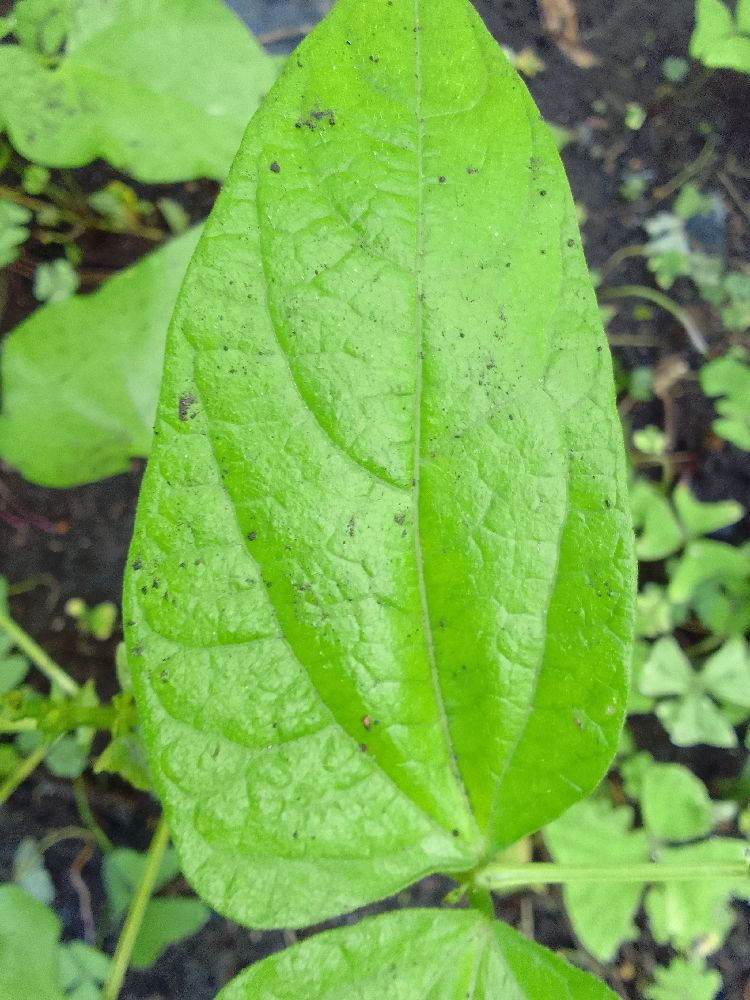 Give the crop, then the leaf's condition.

common bean, healthy
